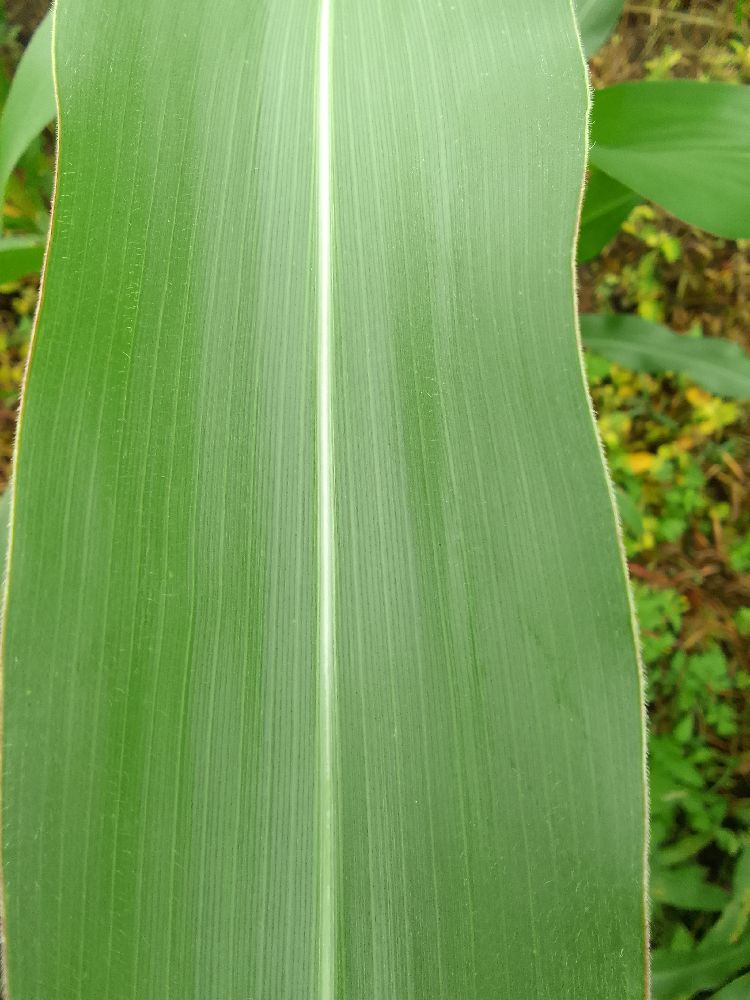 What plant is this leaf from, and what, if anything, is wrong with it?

maize, healthy
